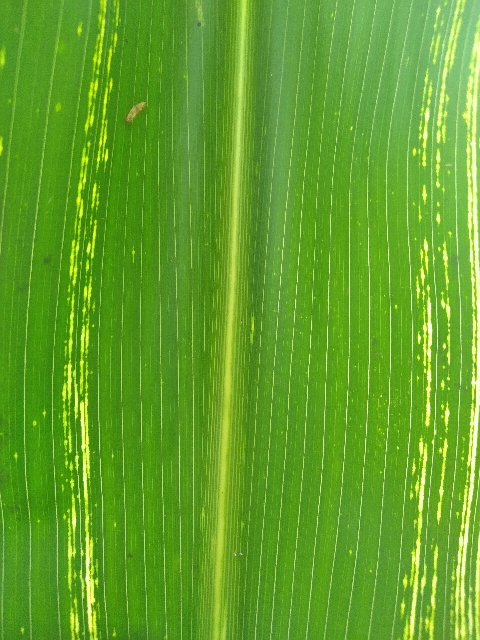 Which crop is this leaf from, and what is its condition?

maize, maize streak virus
